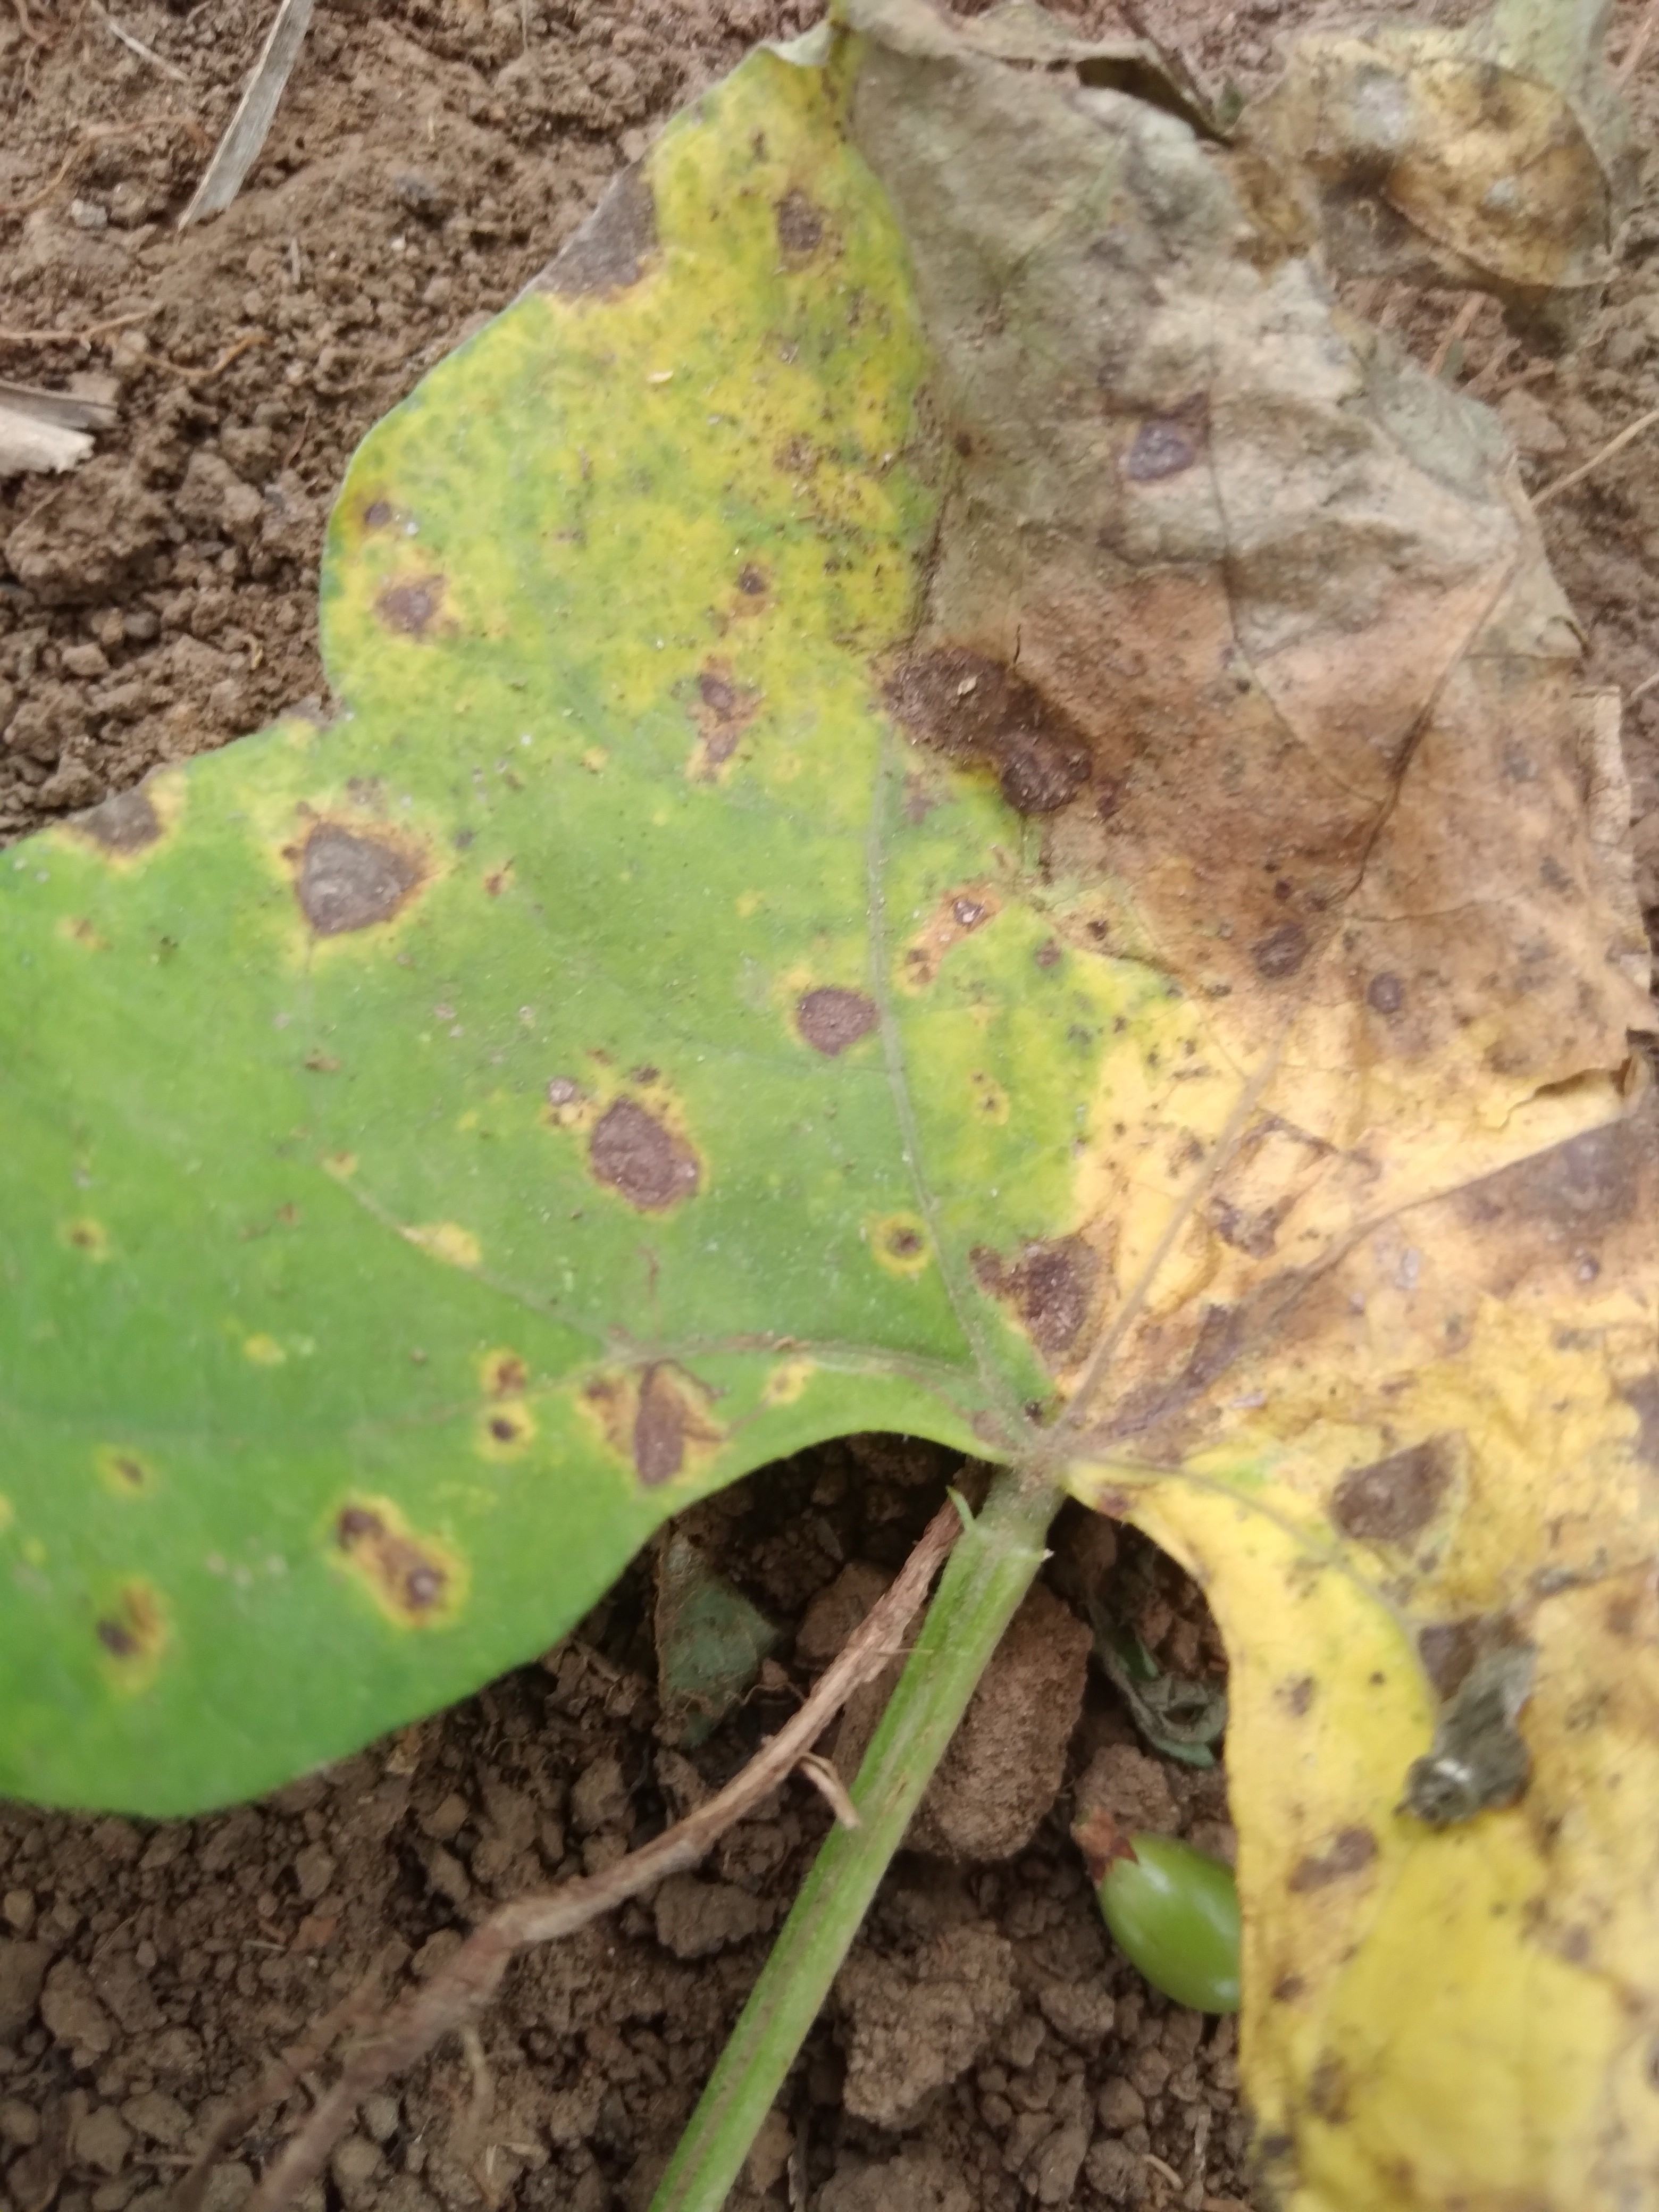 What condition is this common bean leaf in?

rust
